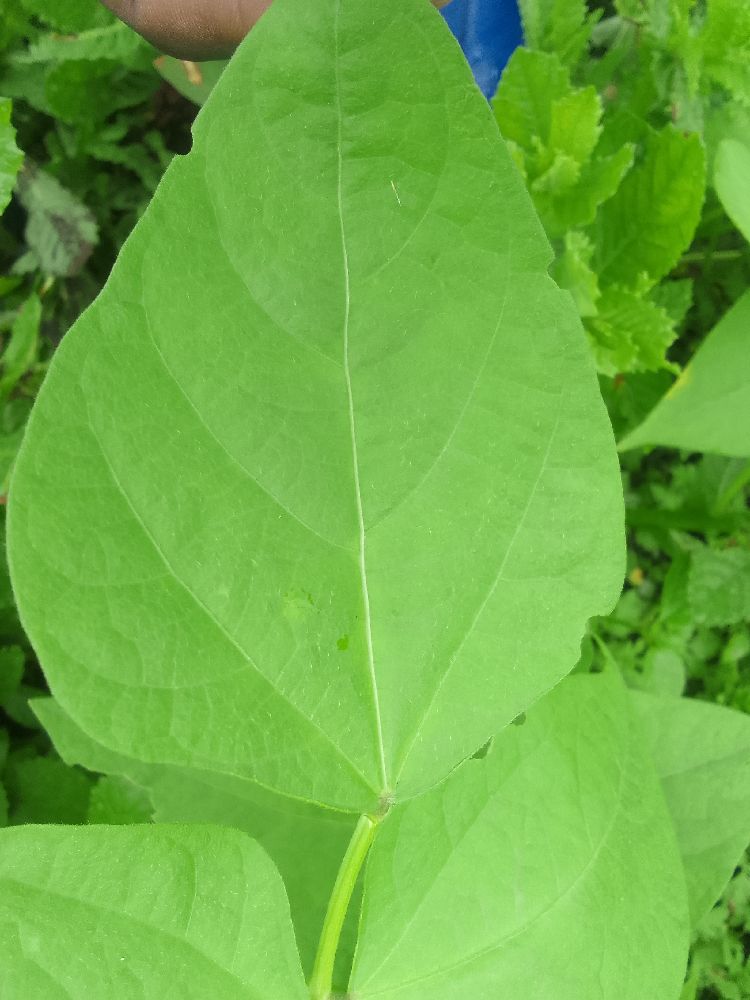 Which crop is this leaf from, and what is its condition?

common bean, healthy
